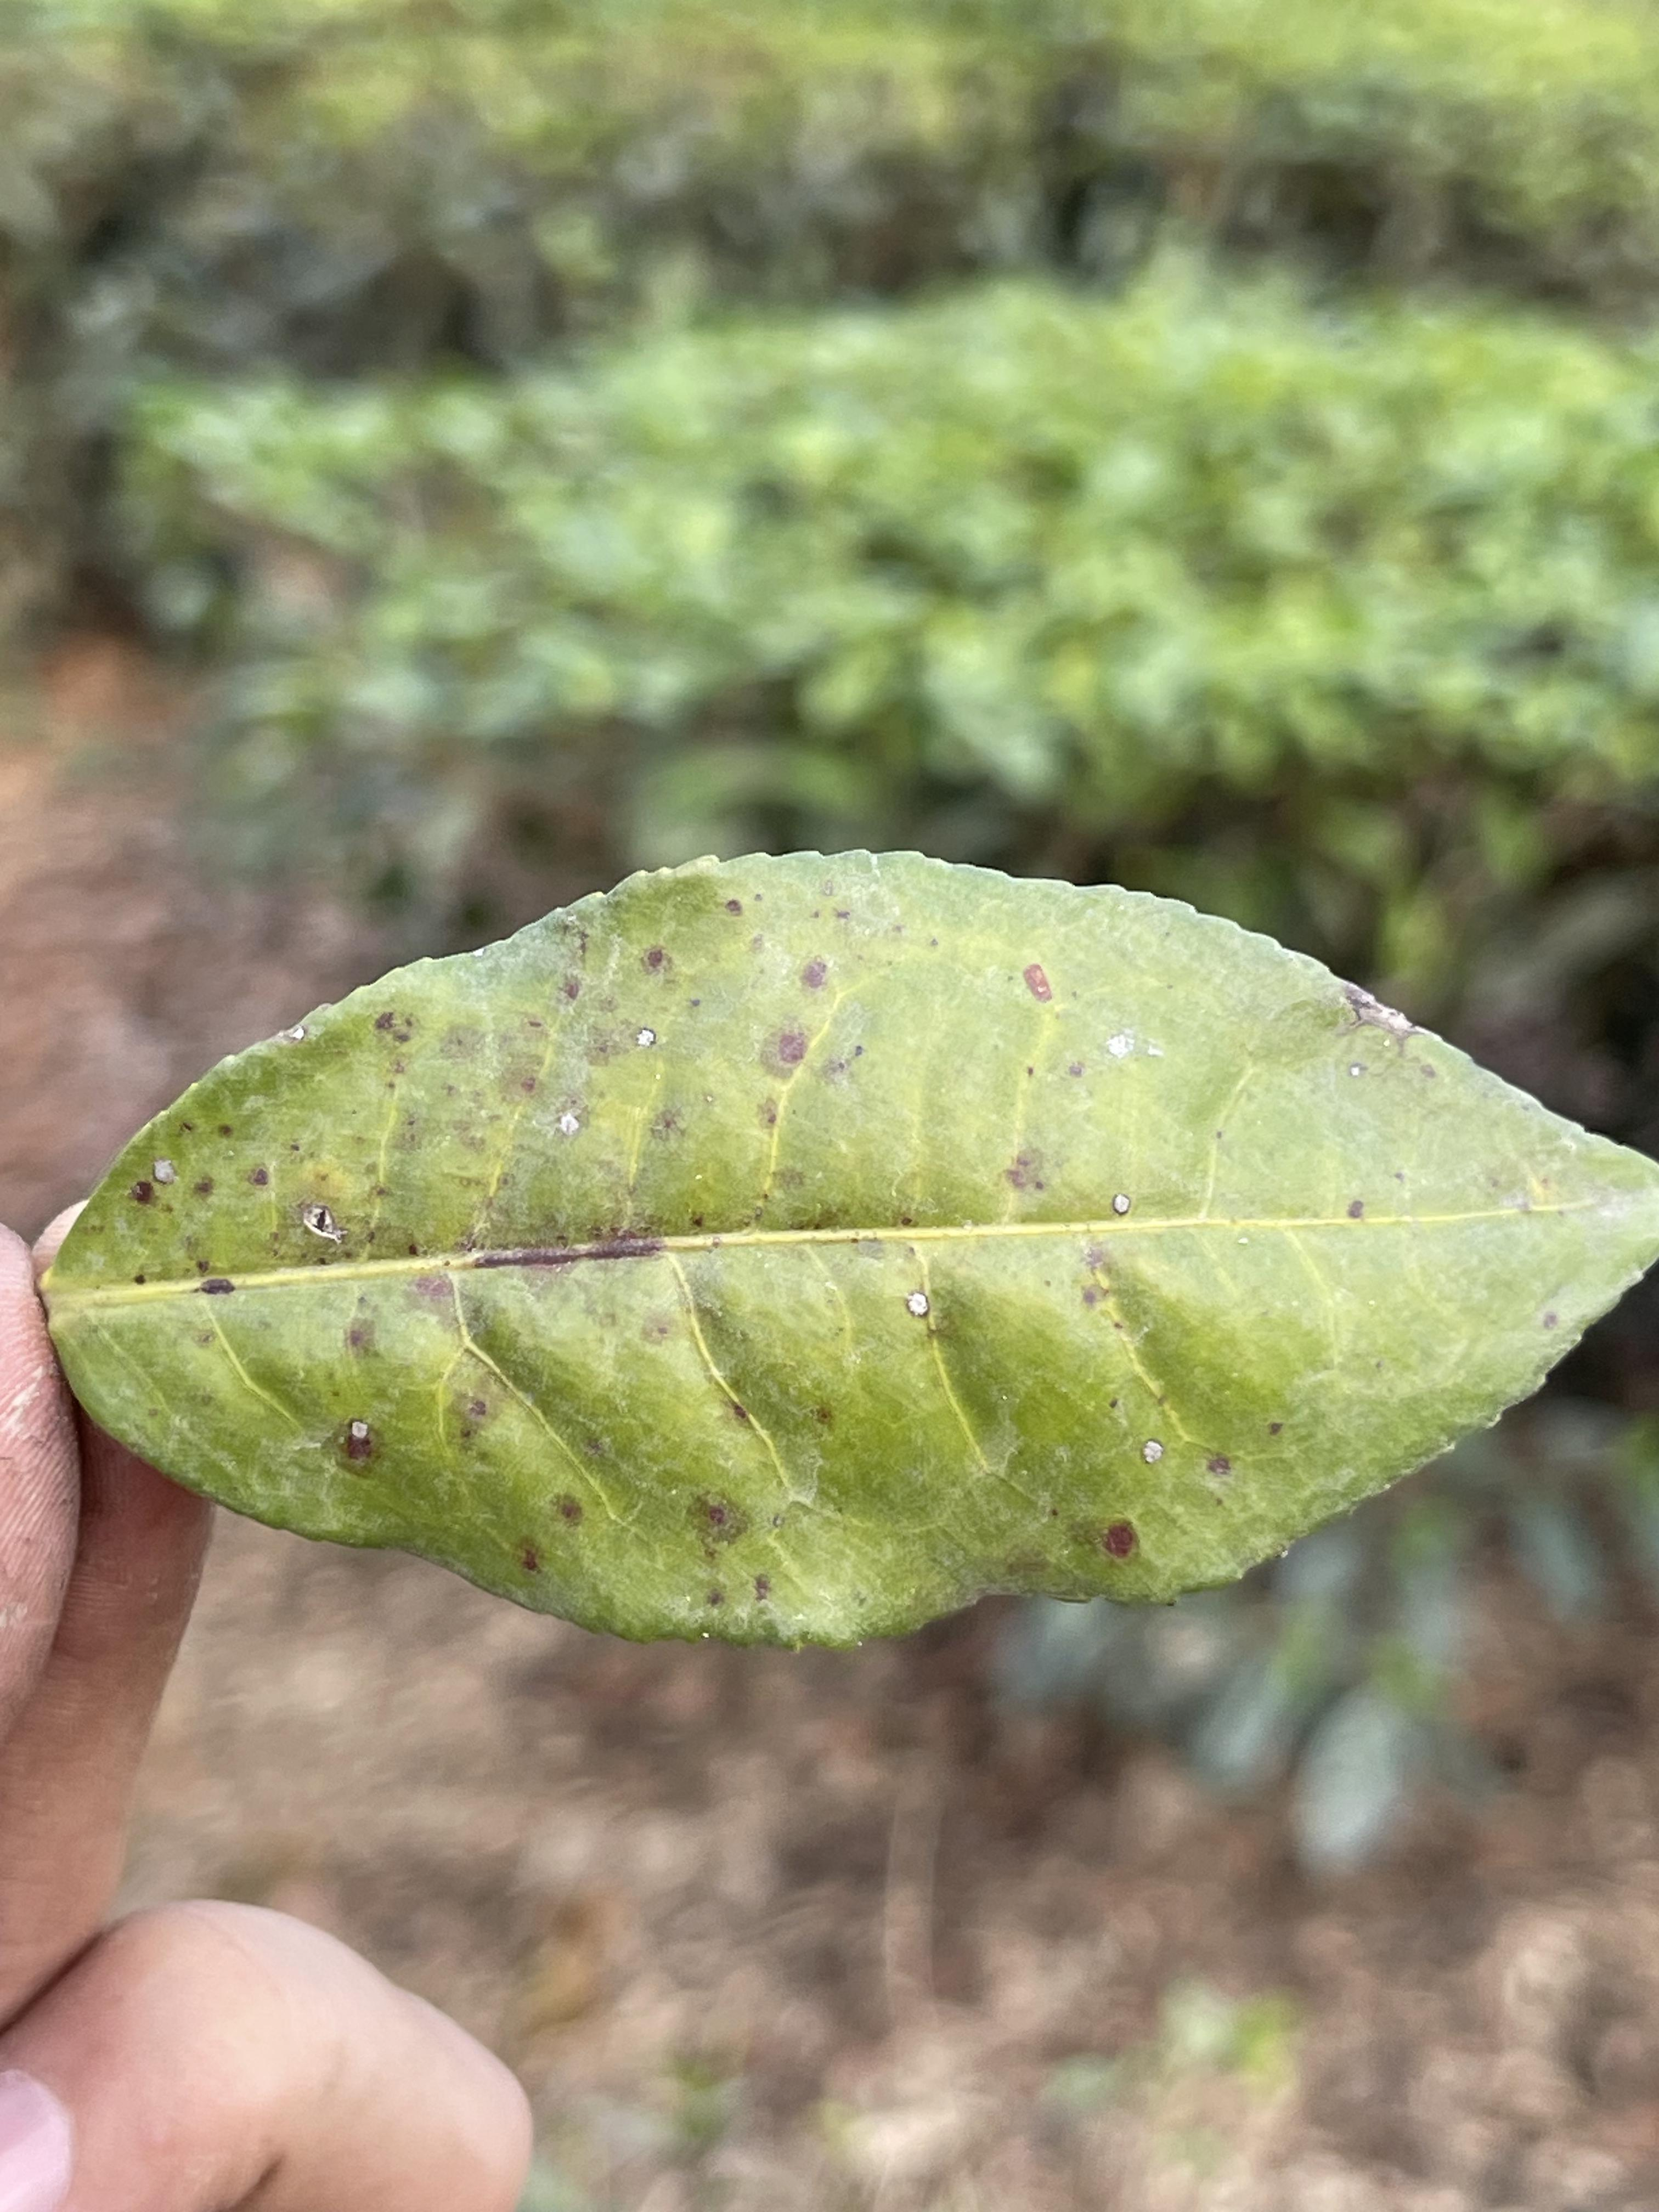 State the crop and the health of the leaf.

tea, red rust
